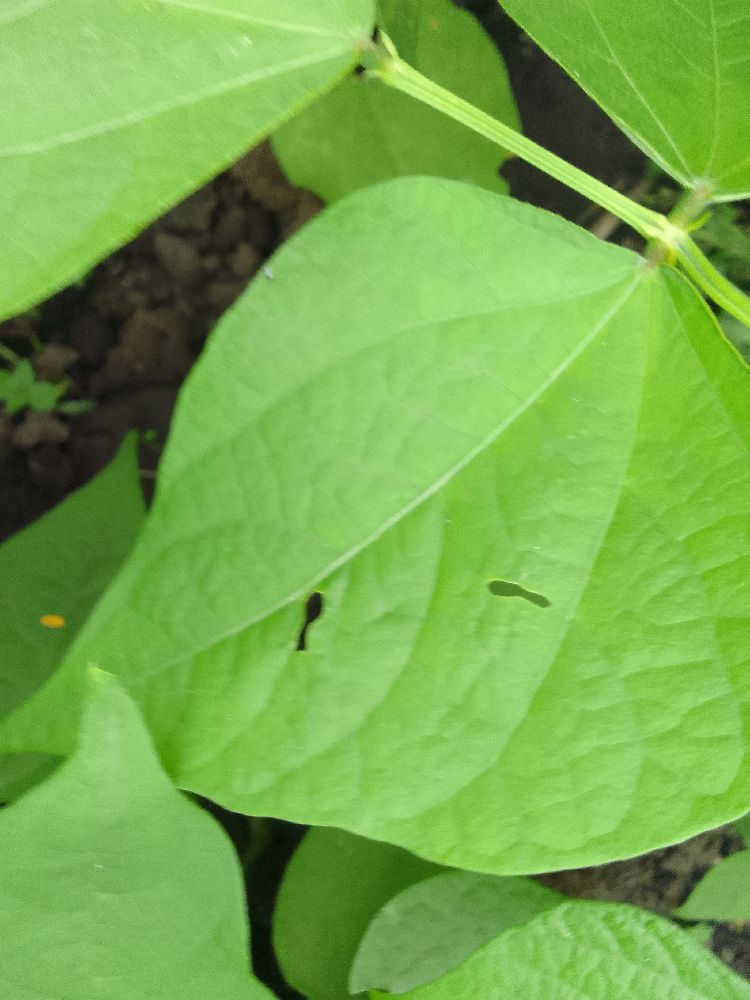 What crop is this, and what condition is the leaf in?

common bean, healthy
